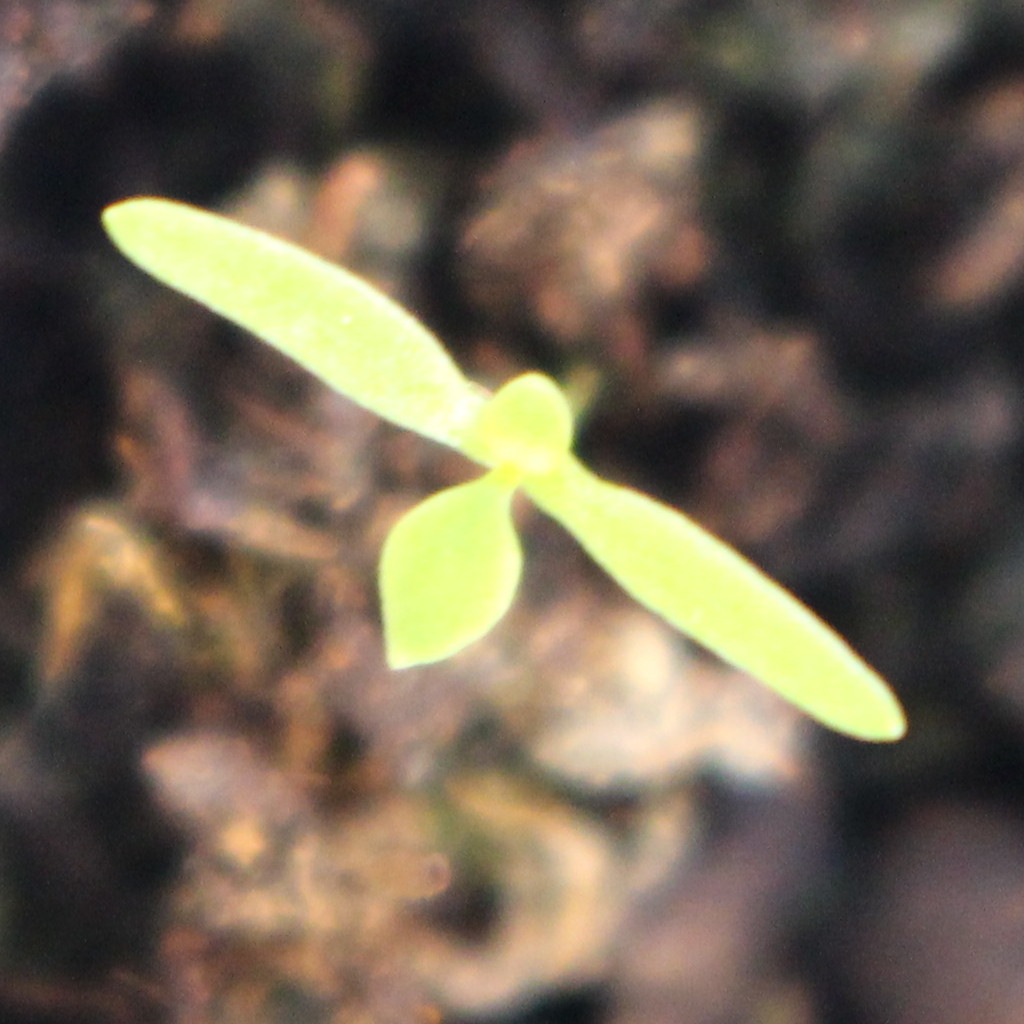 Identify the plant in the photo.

Papaver rhoeas
